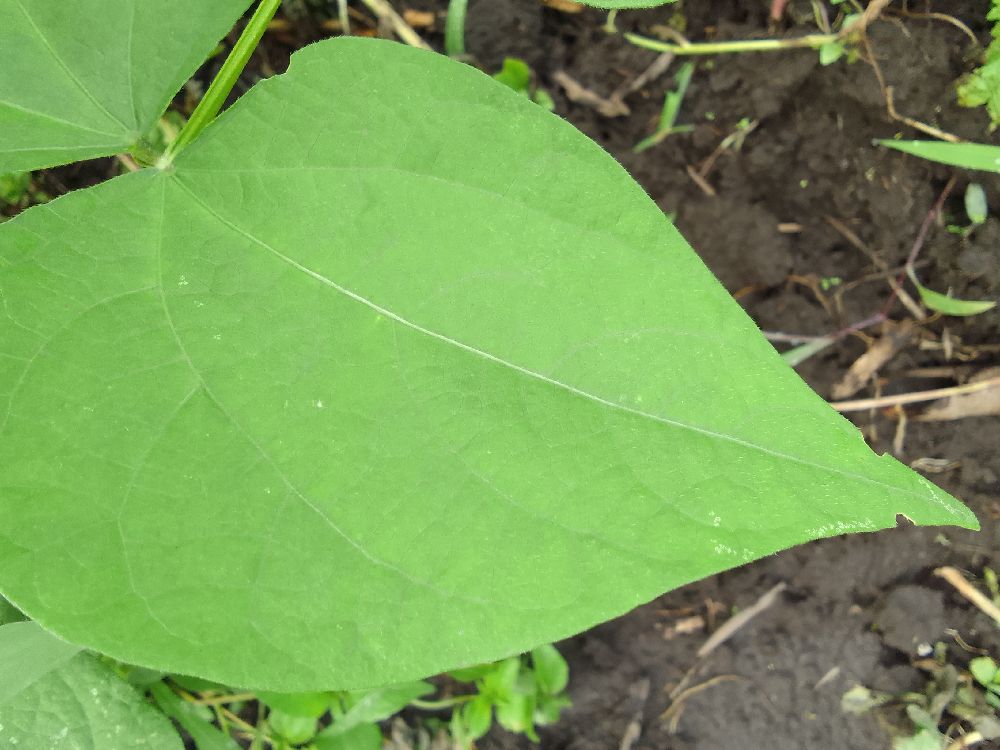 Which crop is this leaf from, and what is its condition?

common bean, healthy
